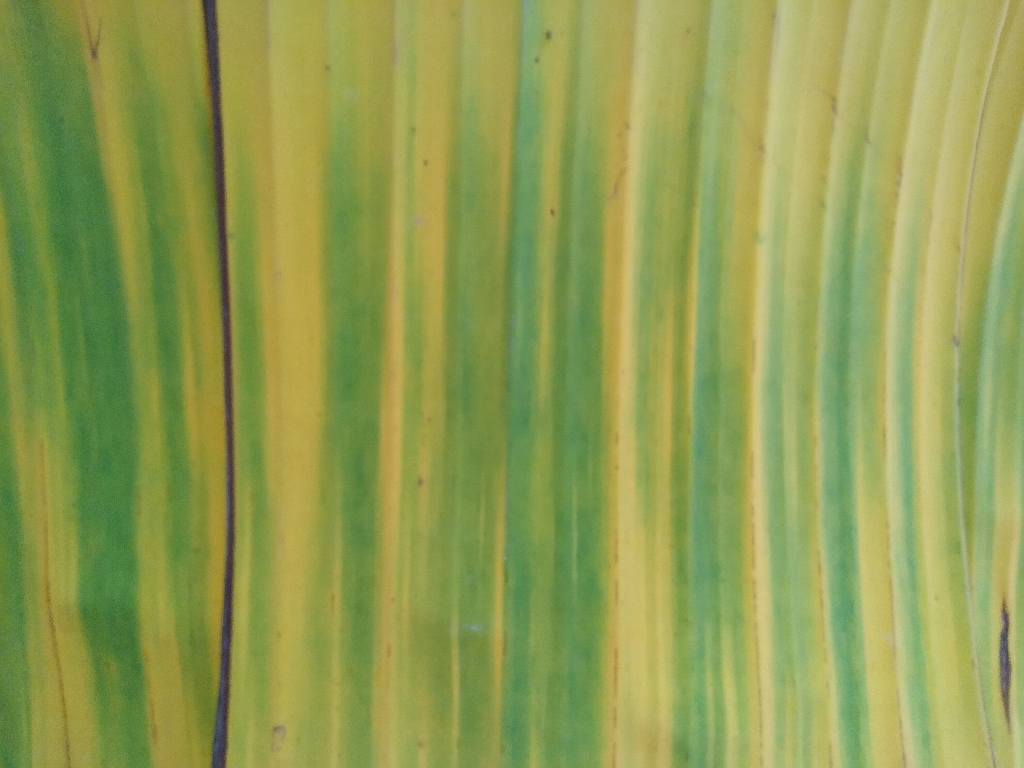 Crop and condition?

banana, fusarium wilt race 1
